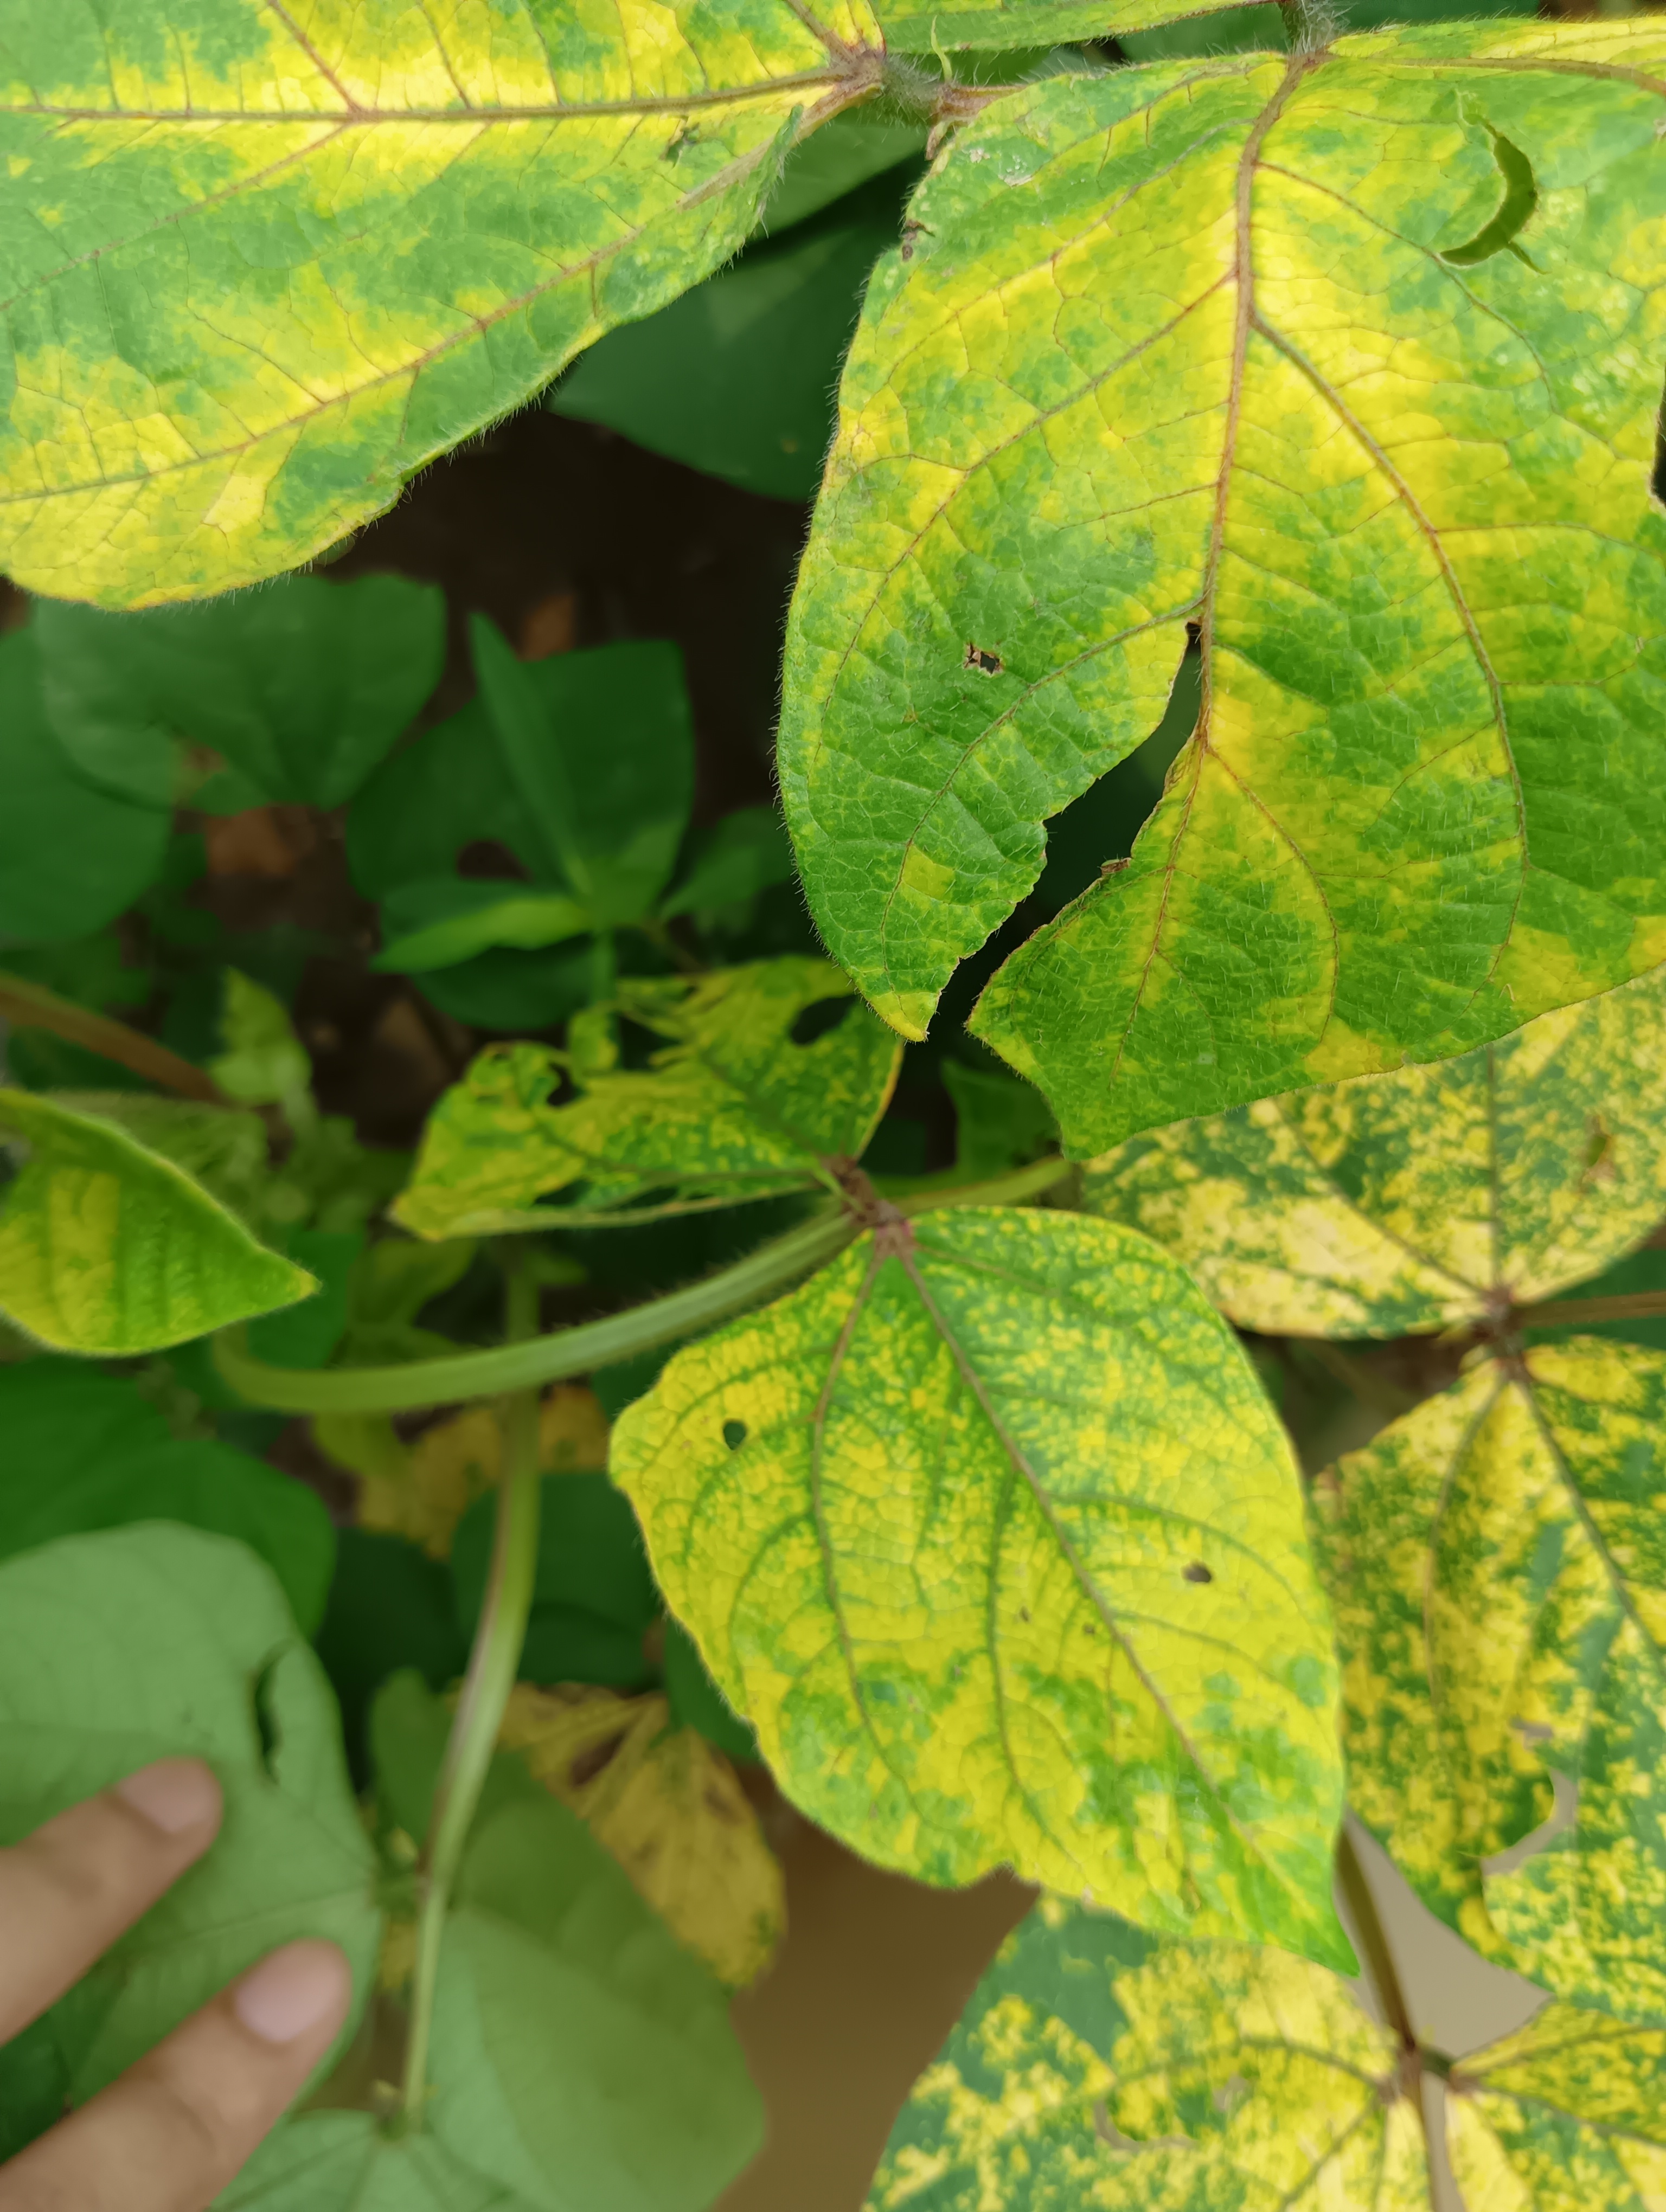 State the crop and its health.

mungbean, yellow mosaic
